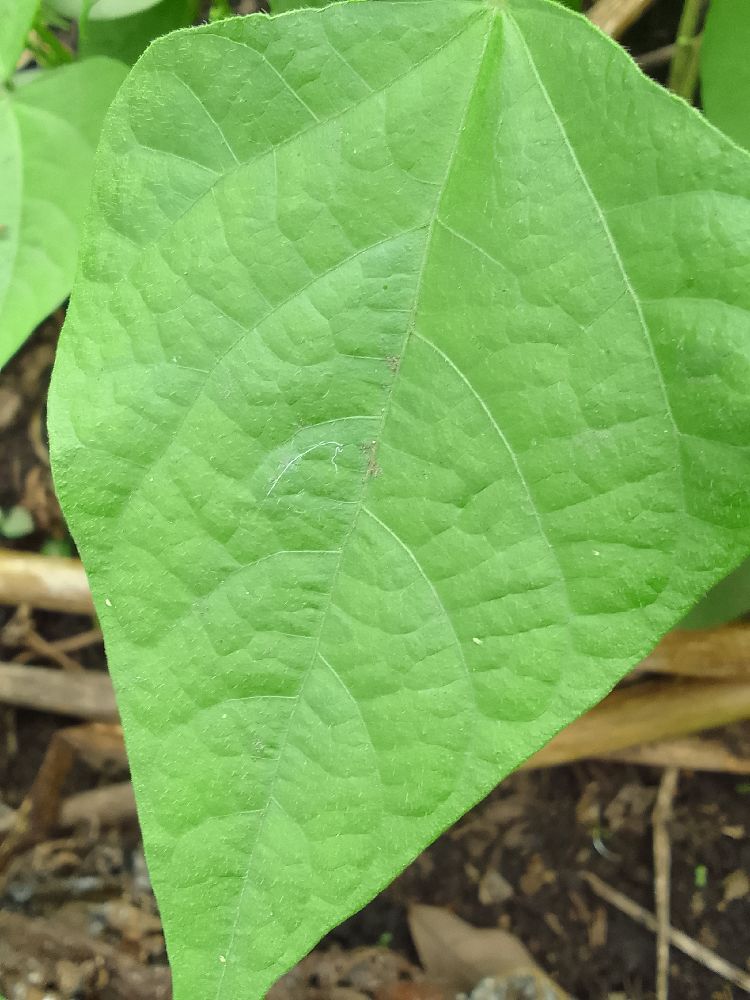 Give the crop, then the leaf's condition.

common bean, healthy
